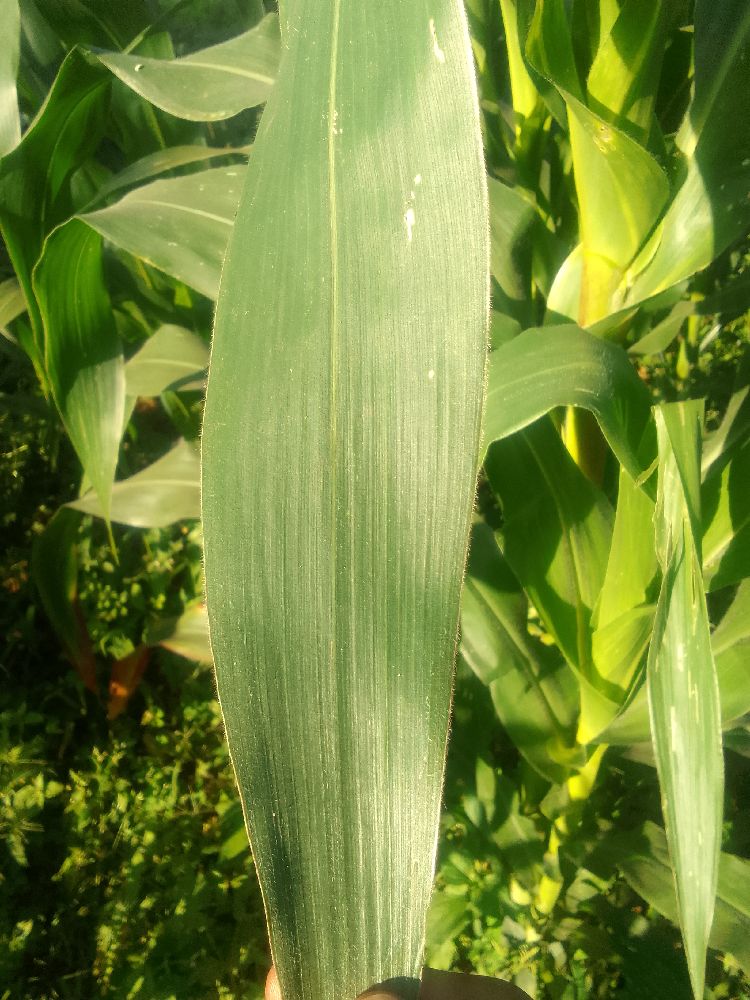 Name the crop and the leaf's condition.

maize, healthy
